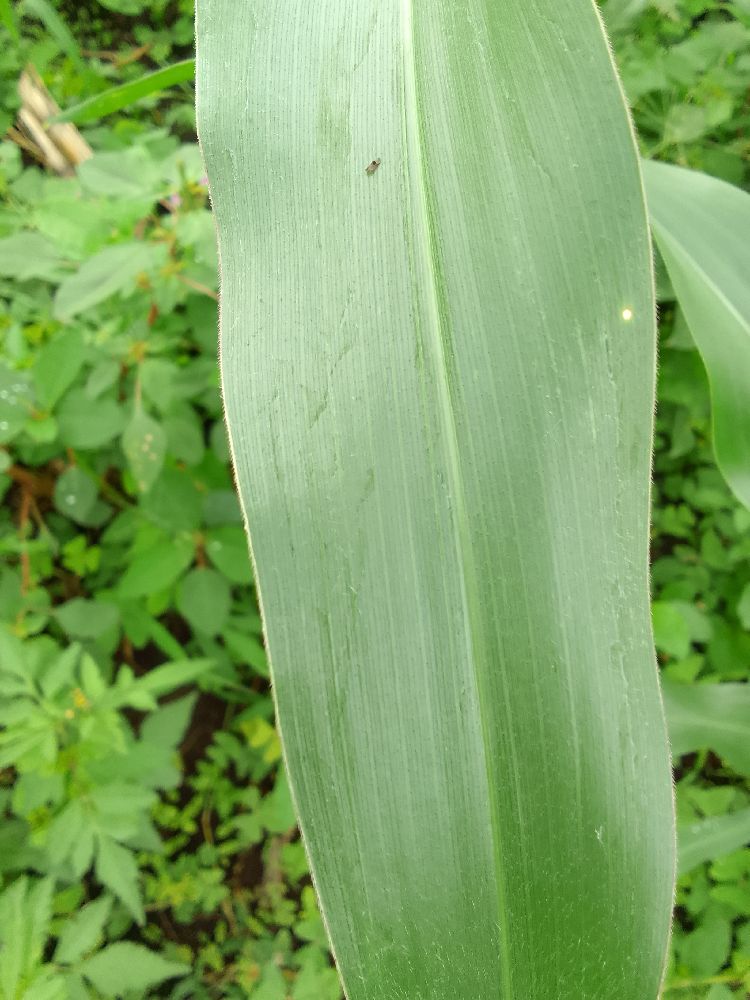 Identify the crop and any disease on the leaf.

maize, healthy
